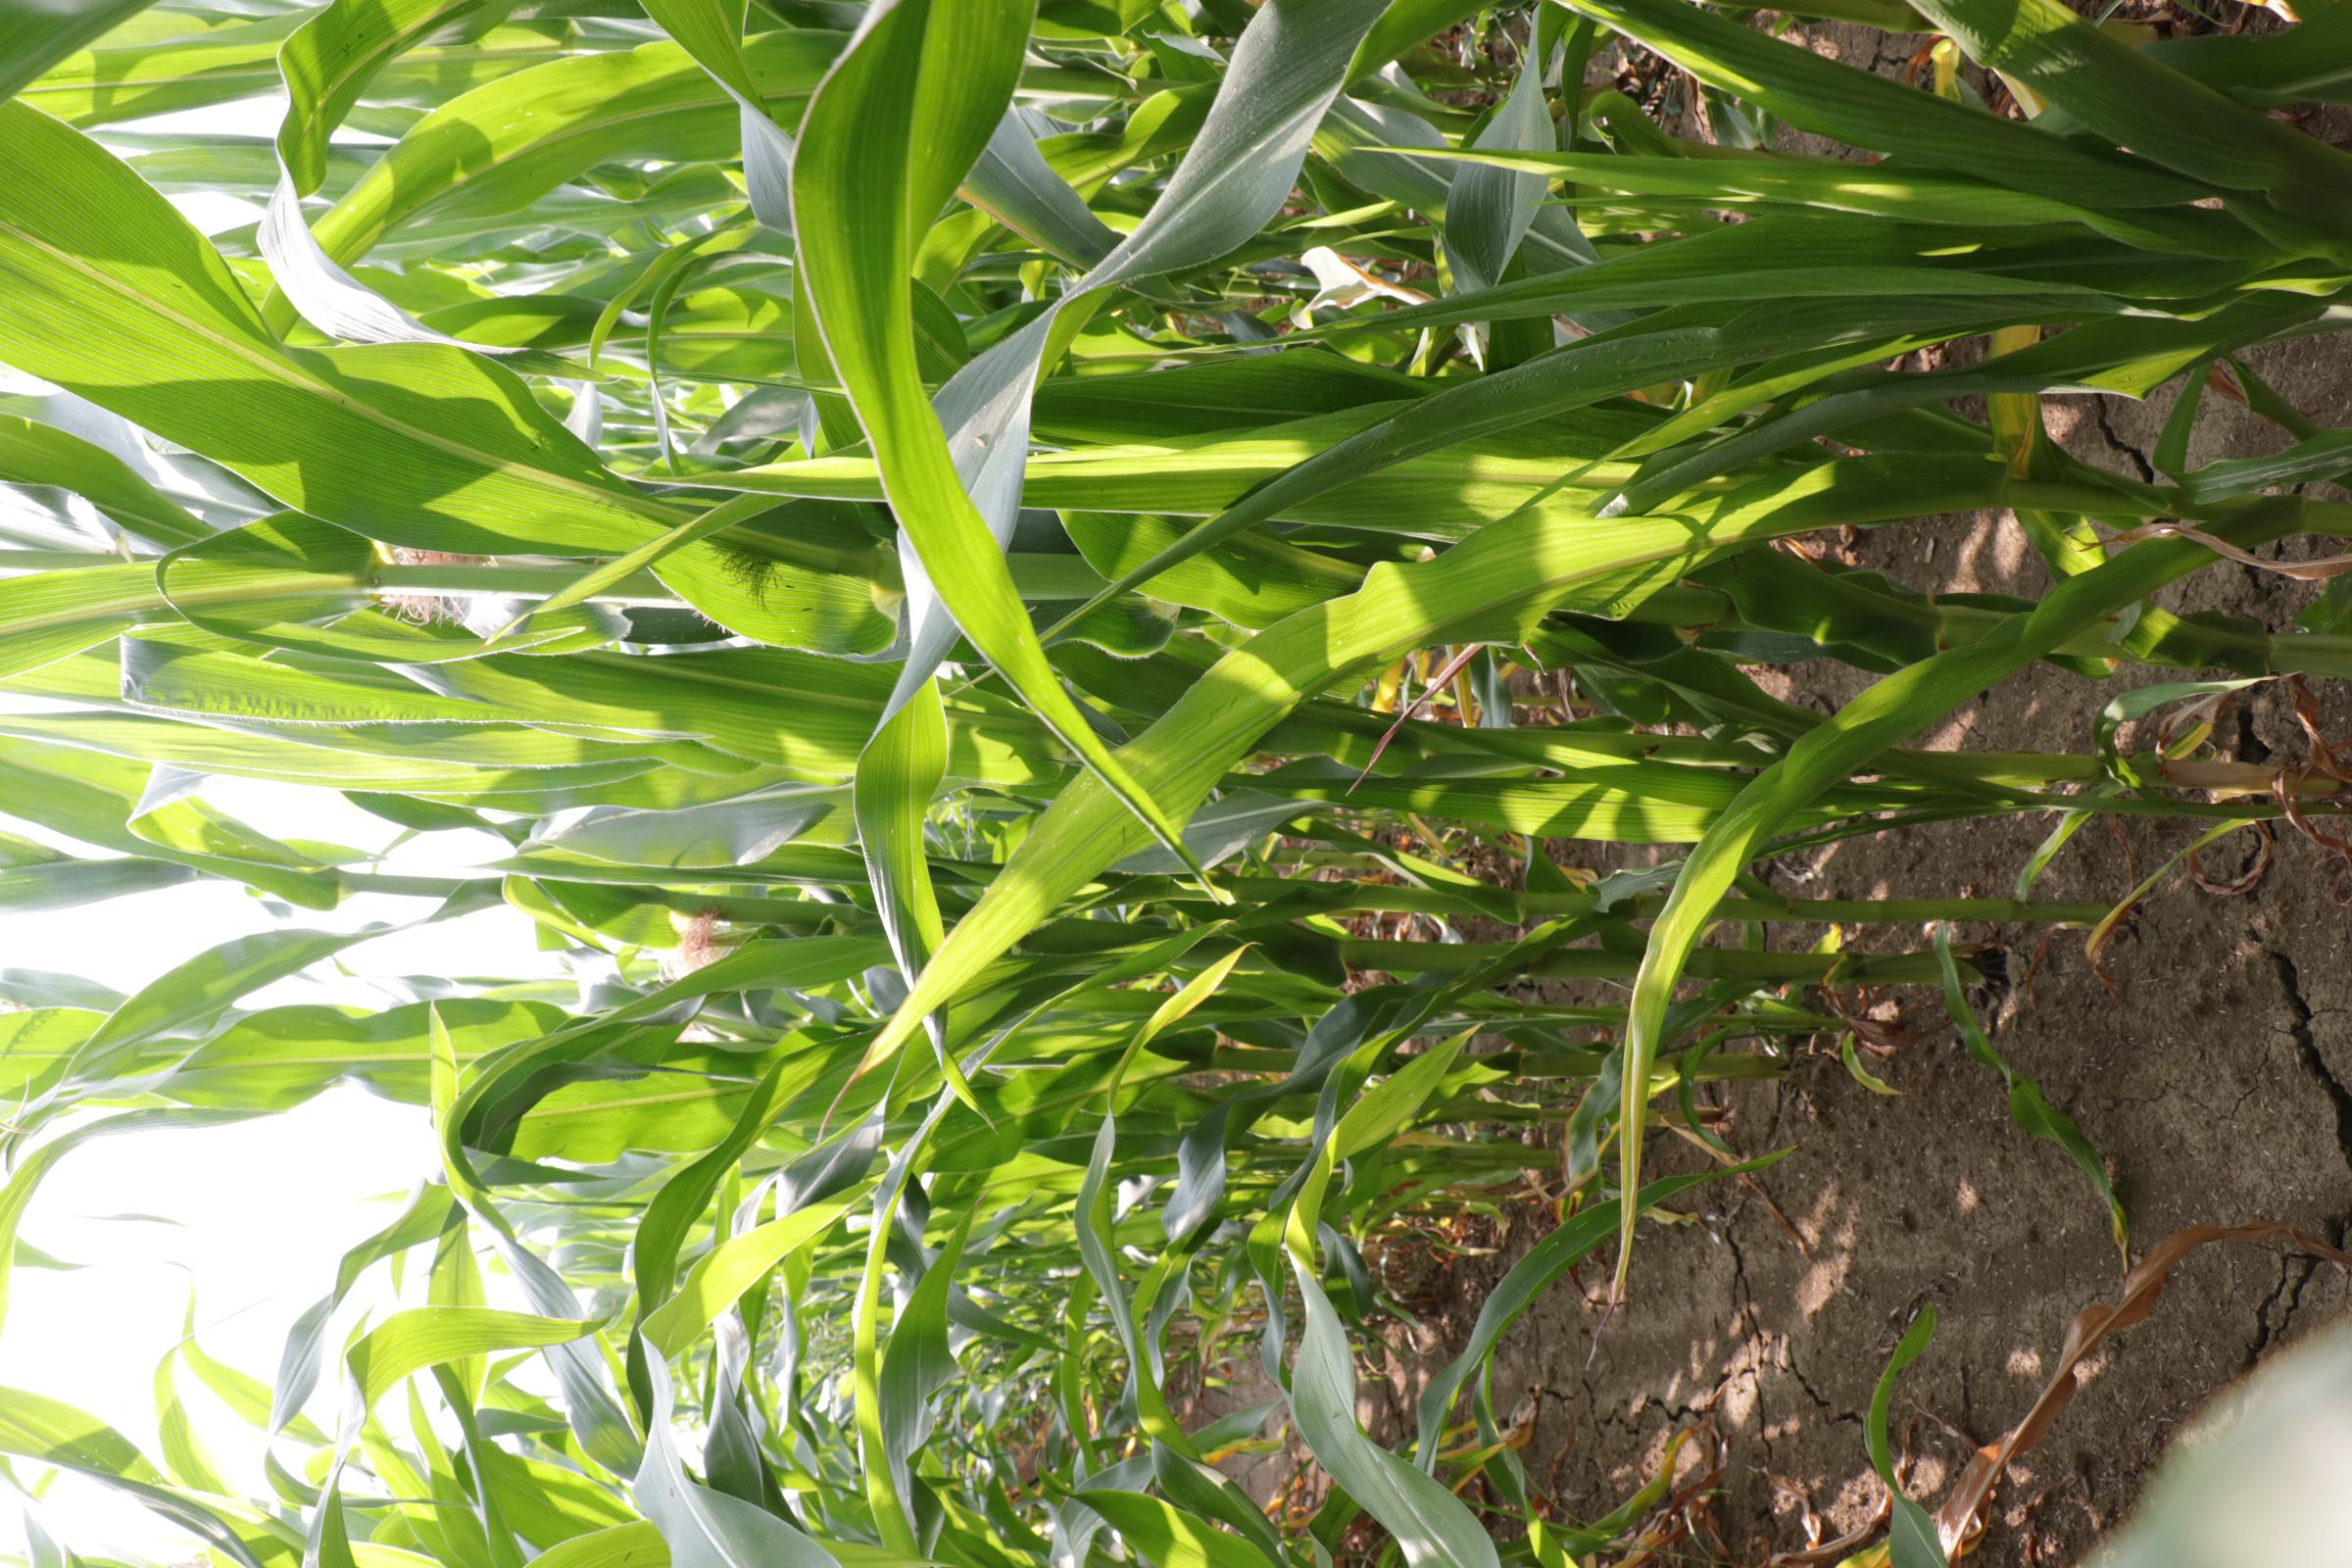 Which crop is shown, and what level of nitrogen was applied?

maize, full nitrogen fertilisation
